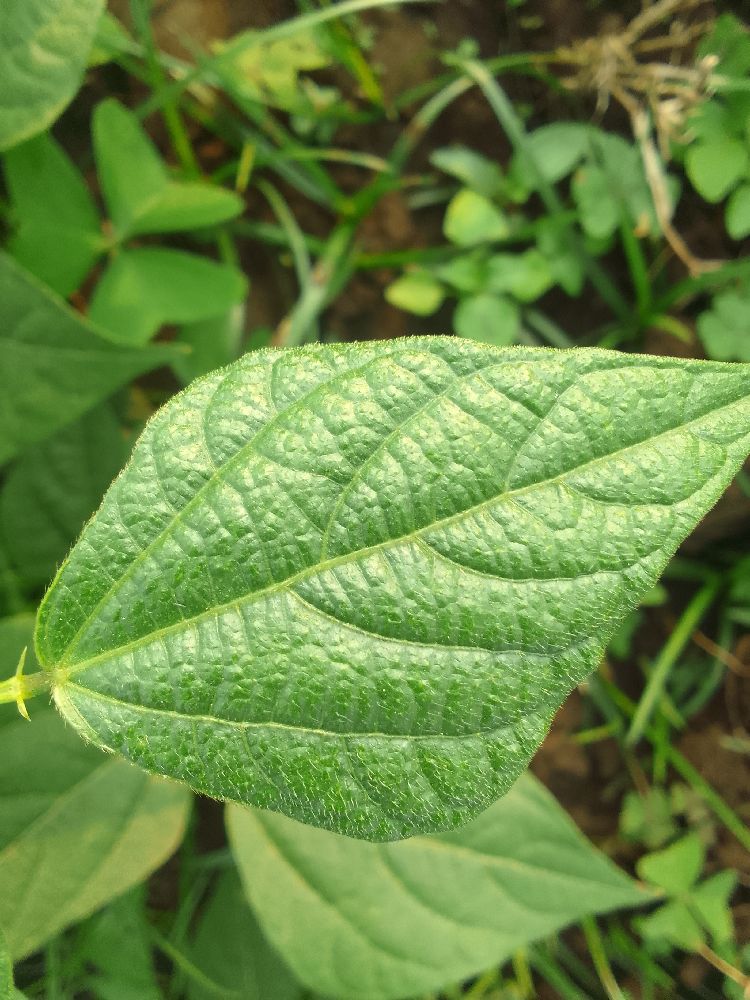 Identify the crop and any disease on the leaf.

common bean, healthy
